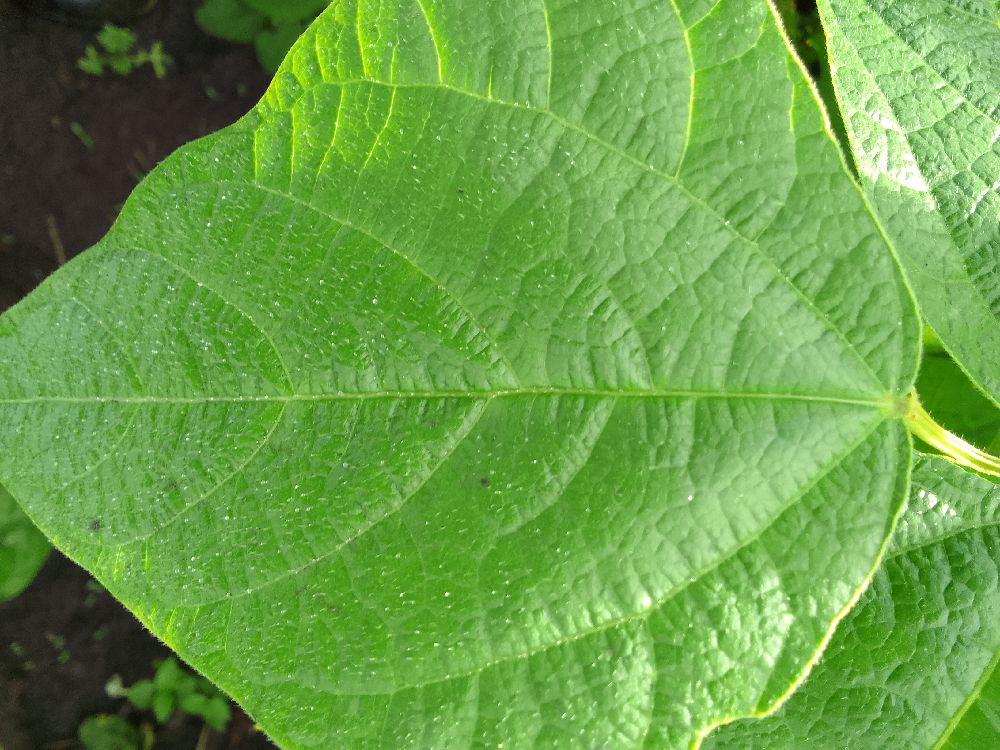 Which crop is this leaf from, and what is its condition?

common bean, healthy
